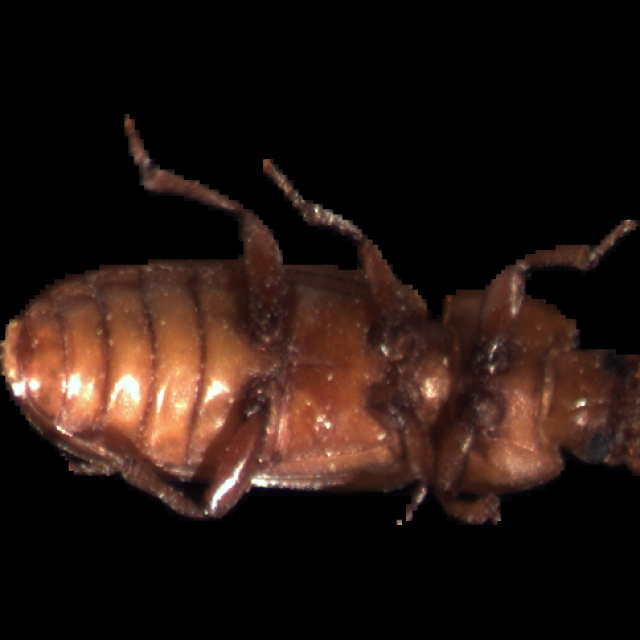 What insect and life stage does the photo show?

mealworm beetle
